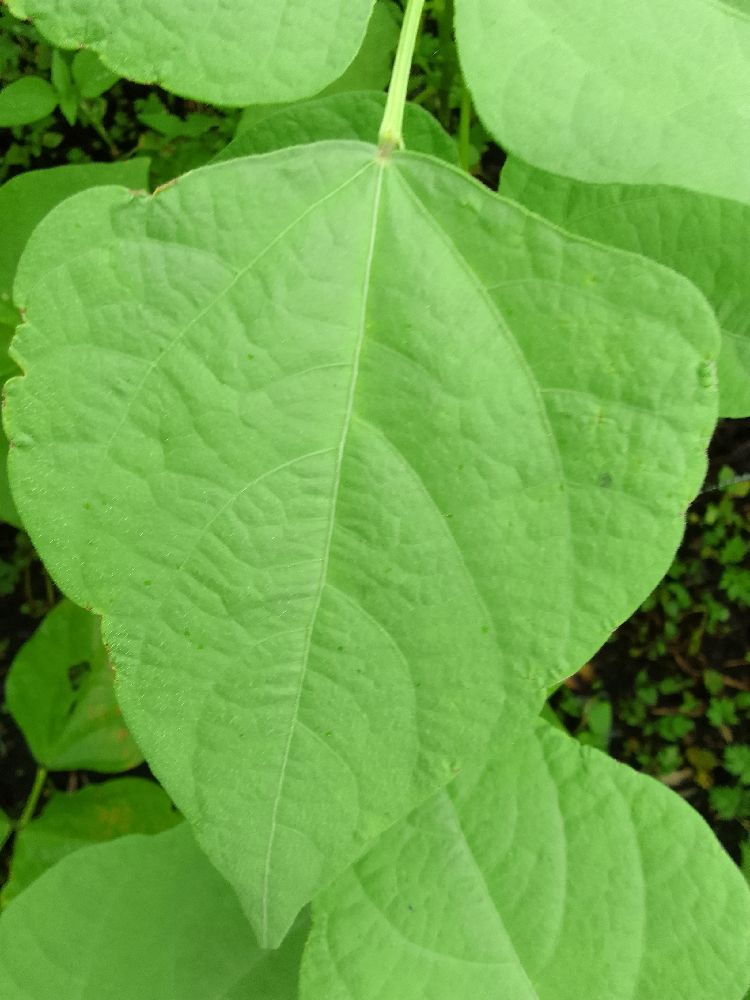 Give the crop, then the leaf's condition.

common bean, healthy
